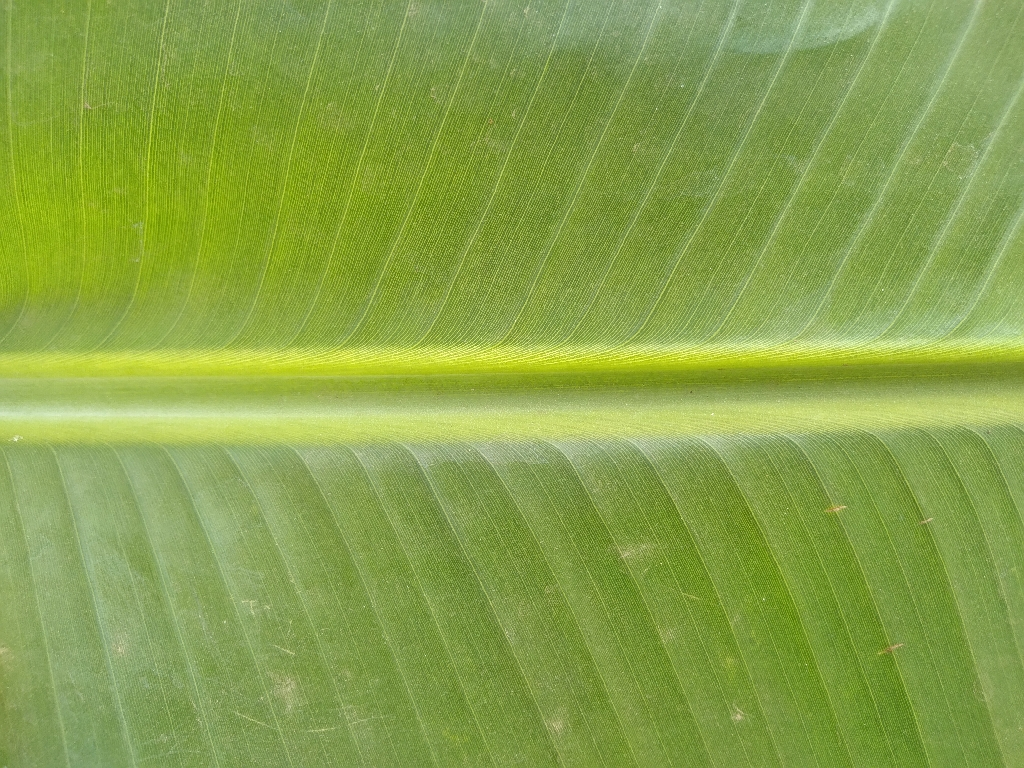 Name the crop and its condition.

banana, healthy
